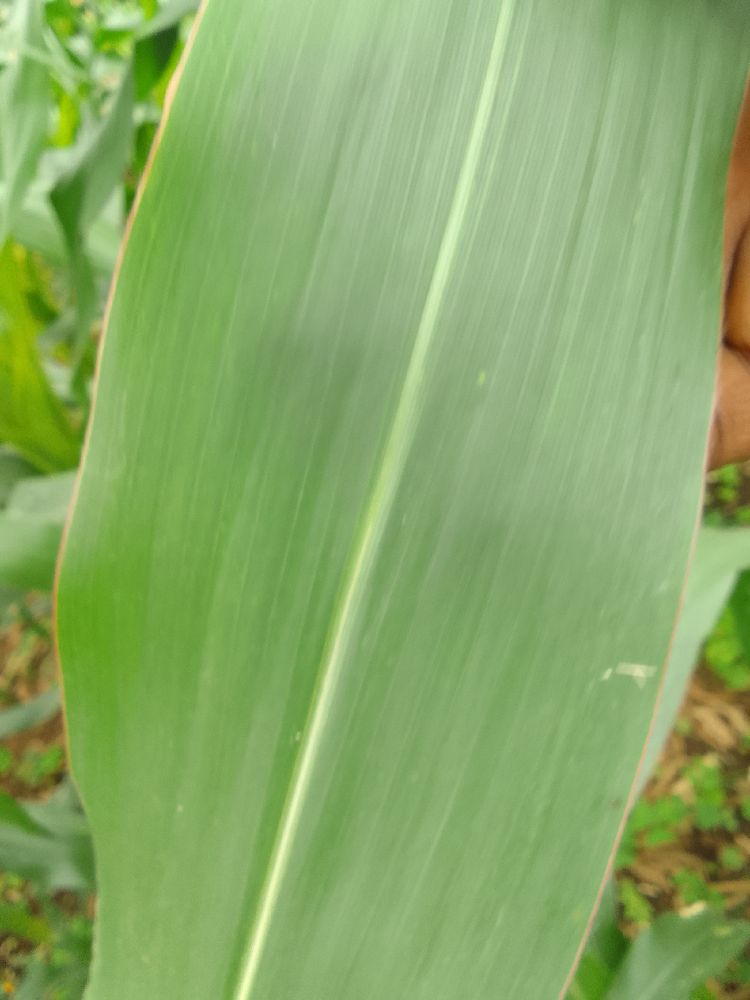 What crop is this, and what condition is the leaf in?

maize, healthy
